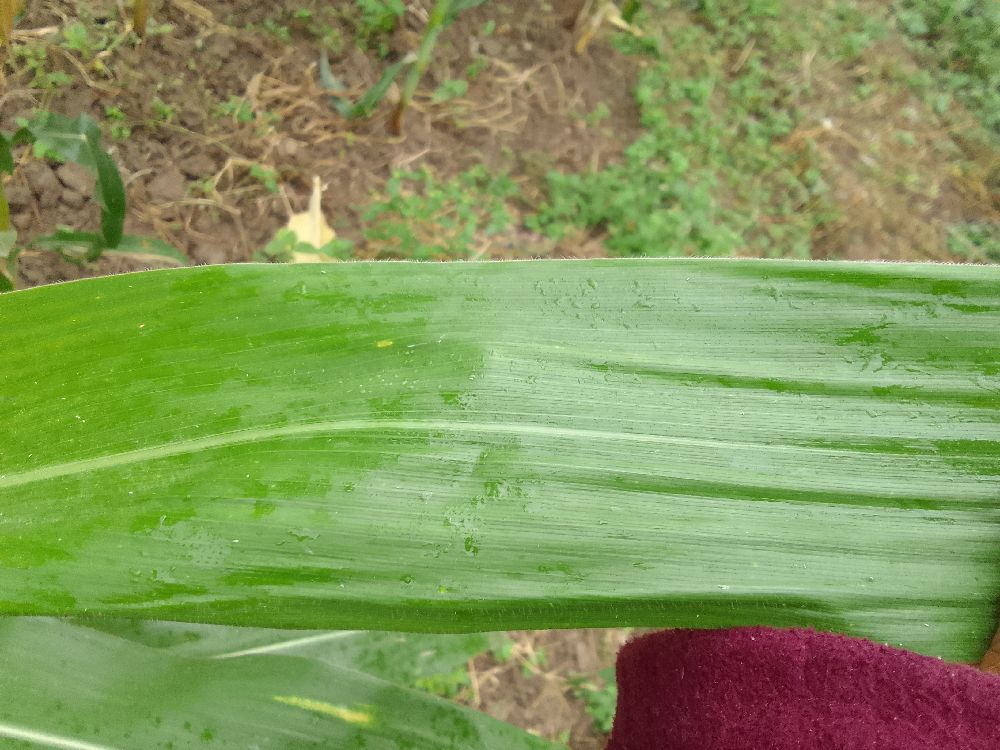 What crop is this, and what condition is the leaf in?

maize, healthy
